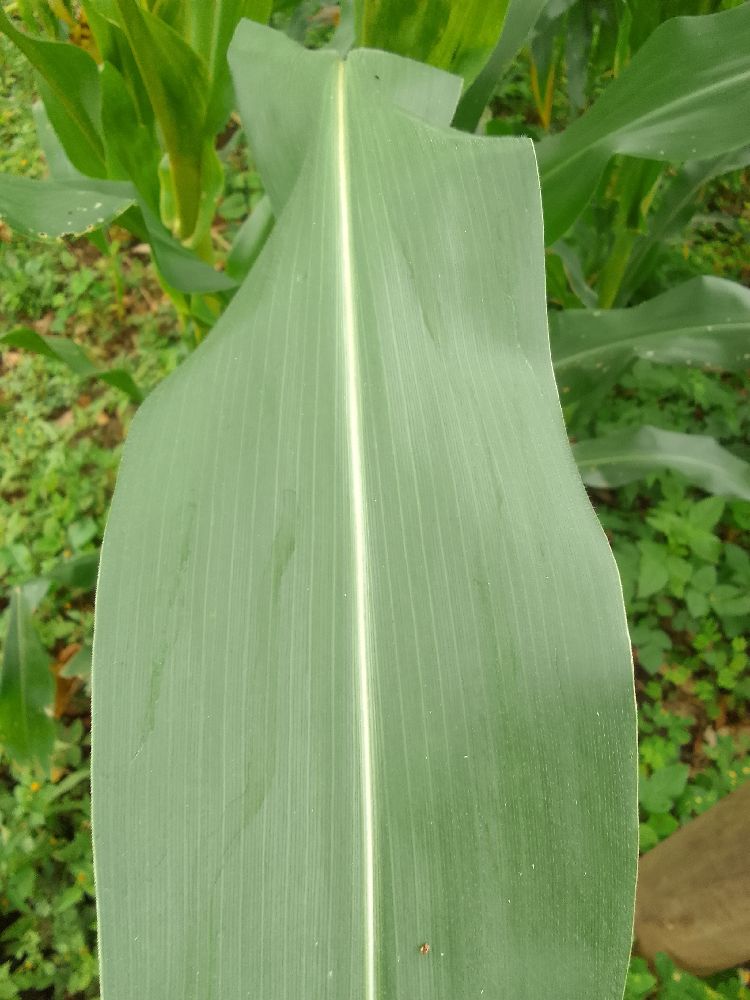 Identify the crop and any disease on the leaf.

maize, healthy
